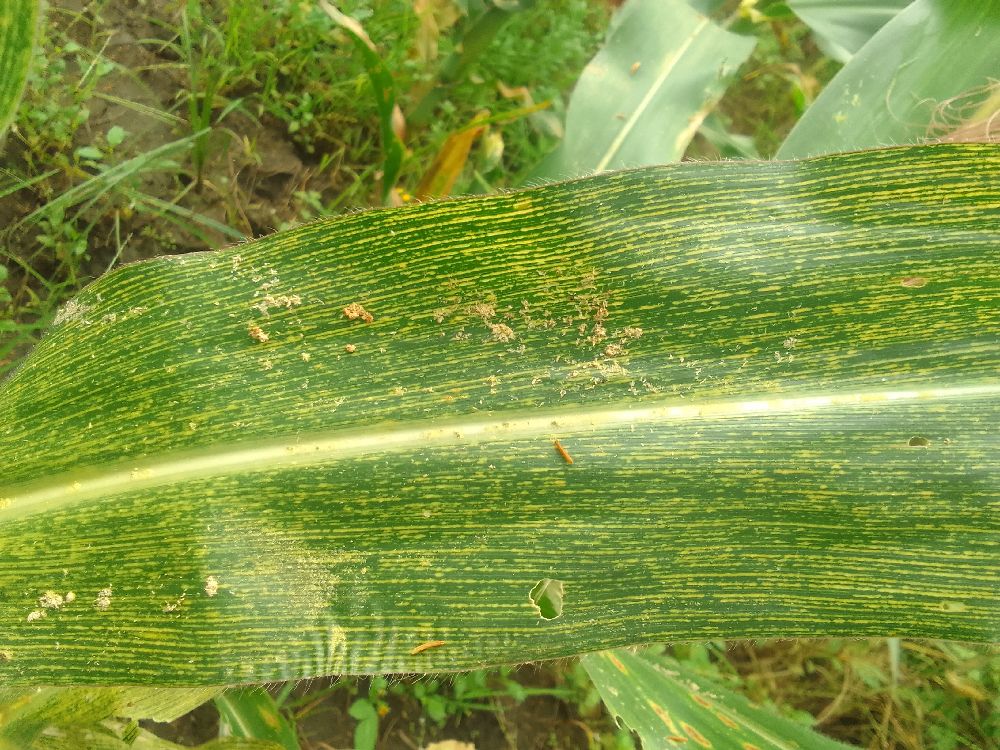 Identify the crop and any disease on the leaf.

maize, maize streak virus
